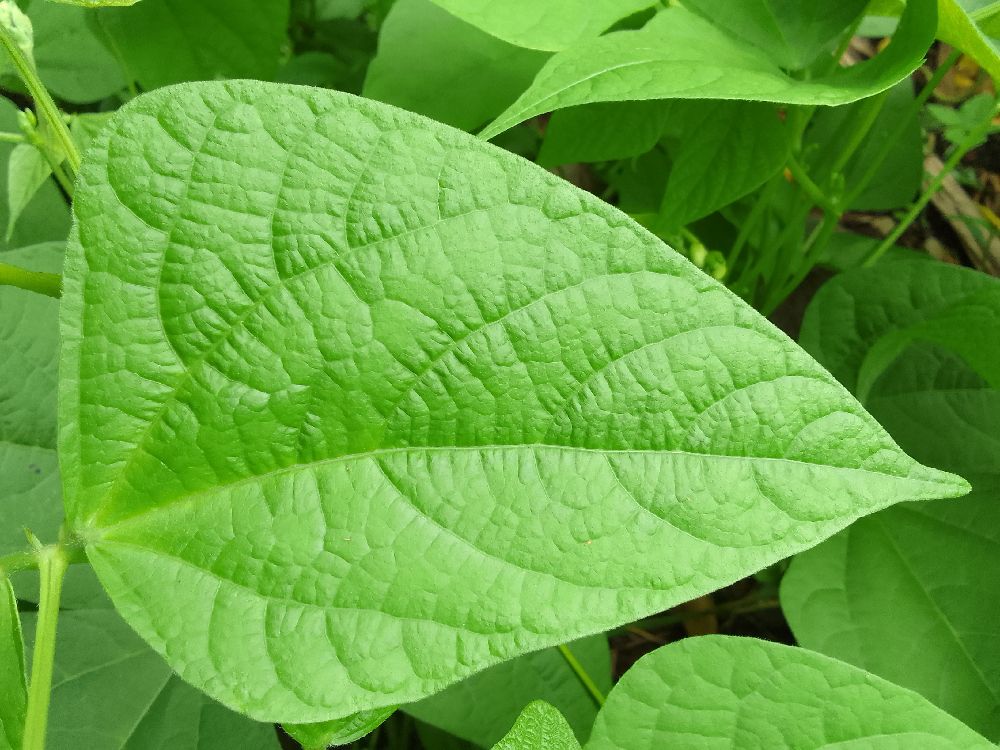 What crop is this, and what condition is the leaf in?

maize, healthy
